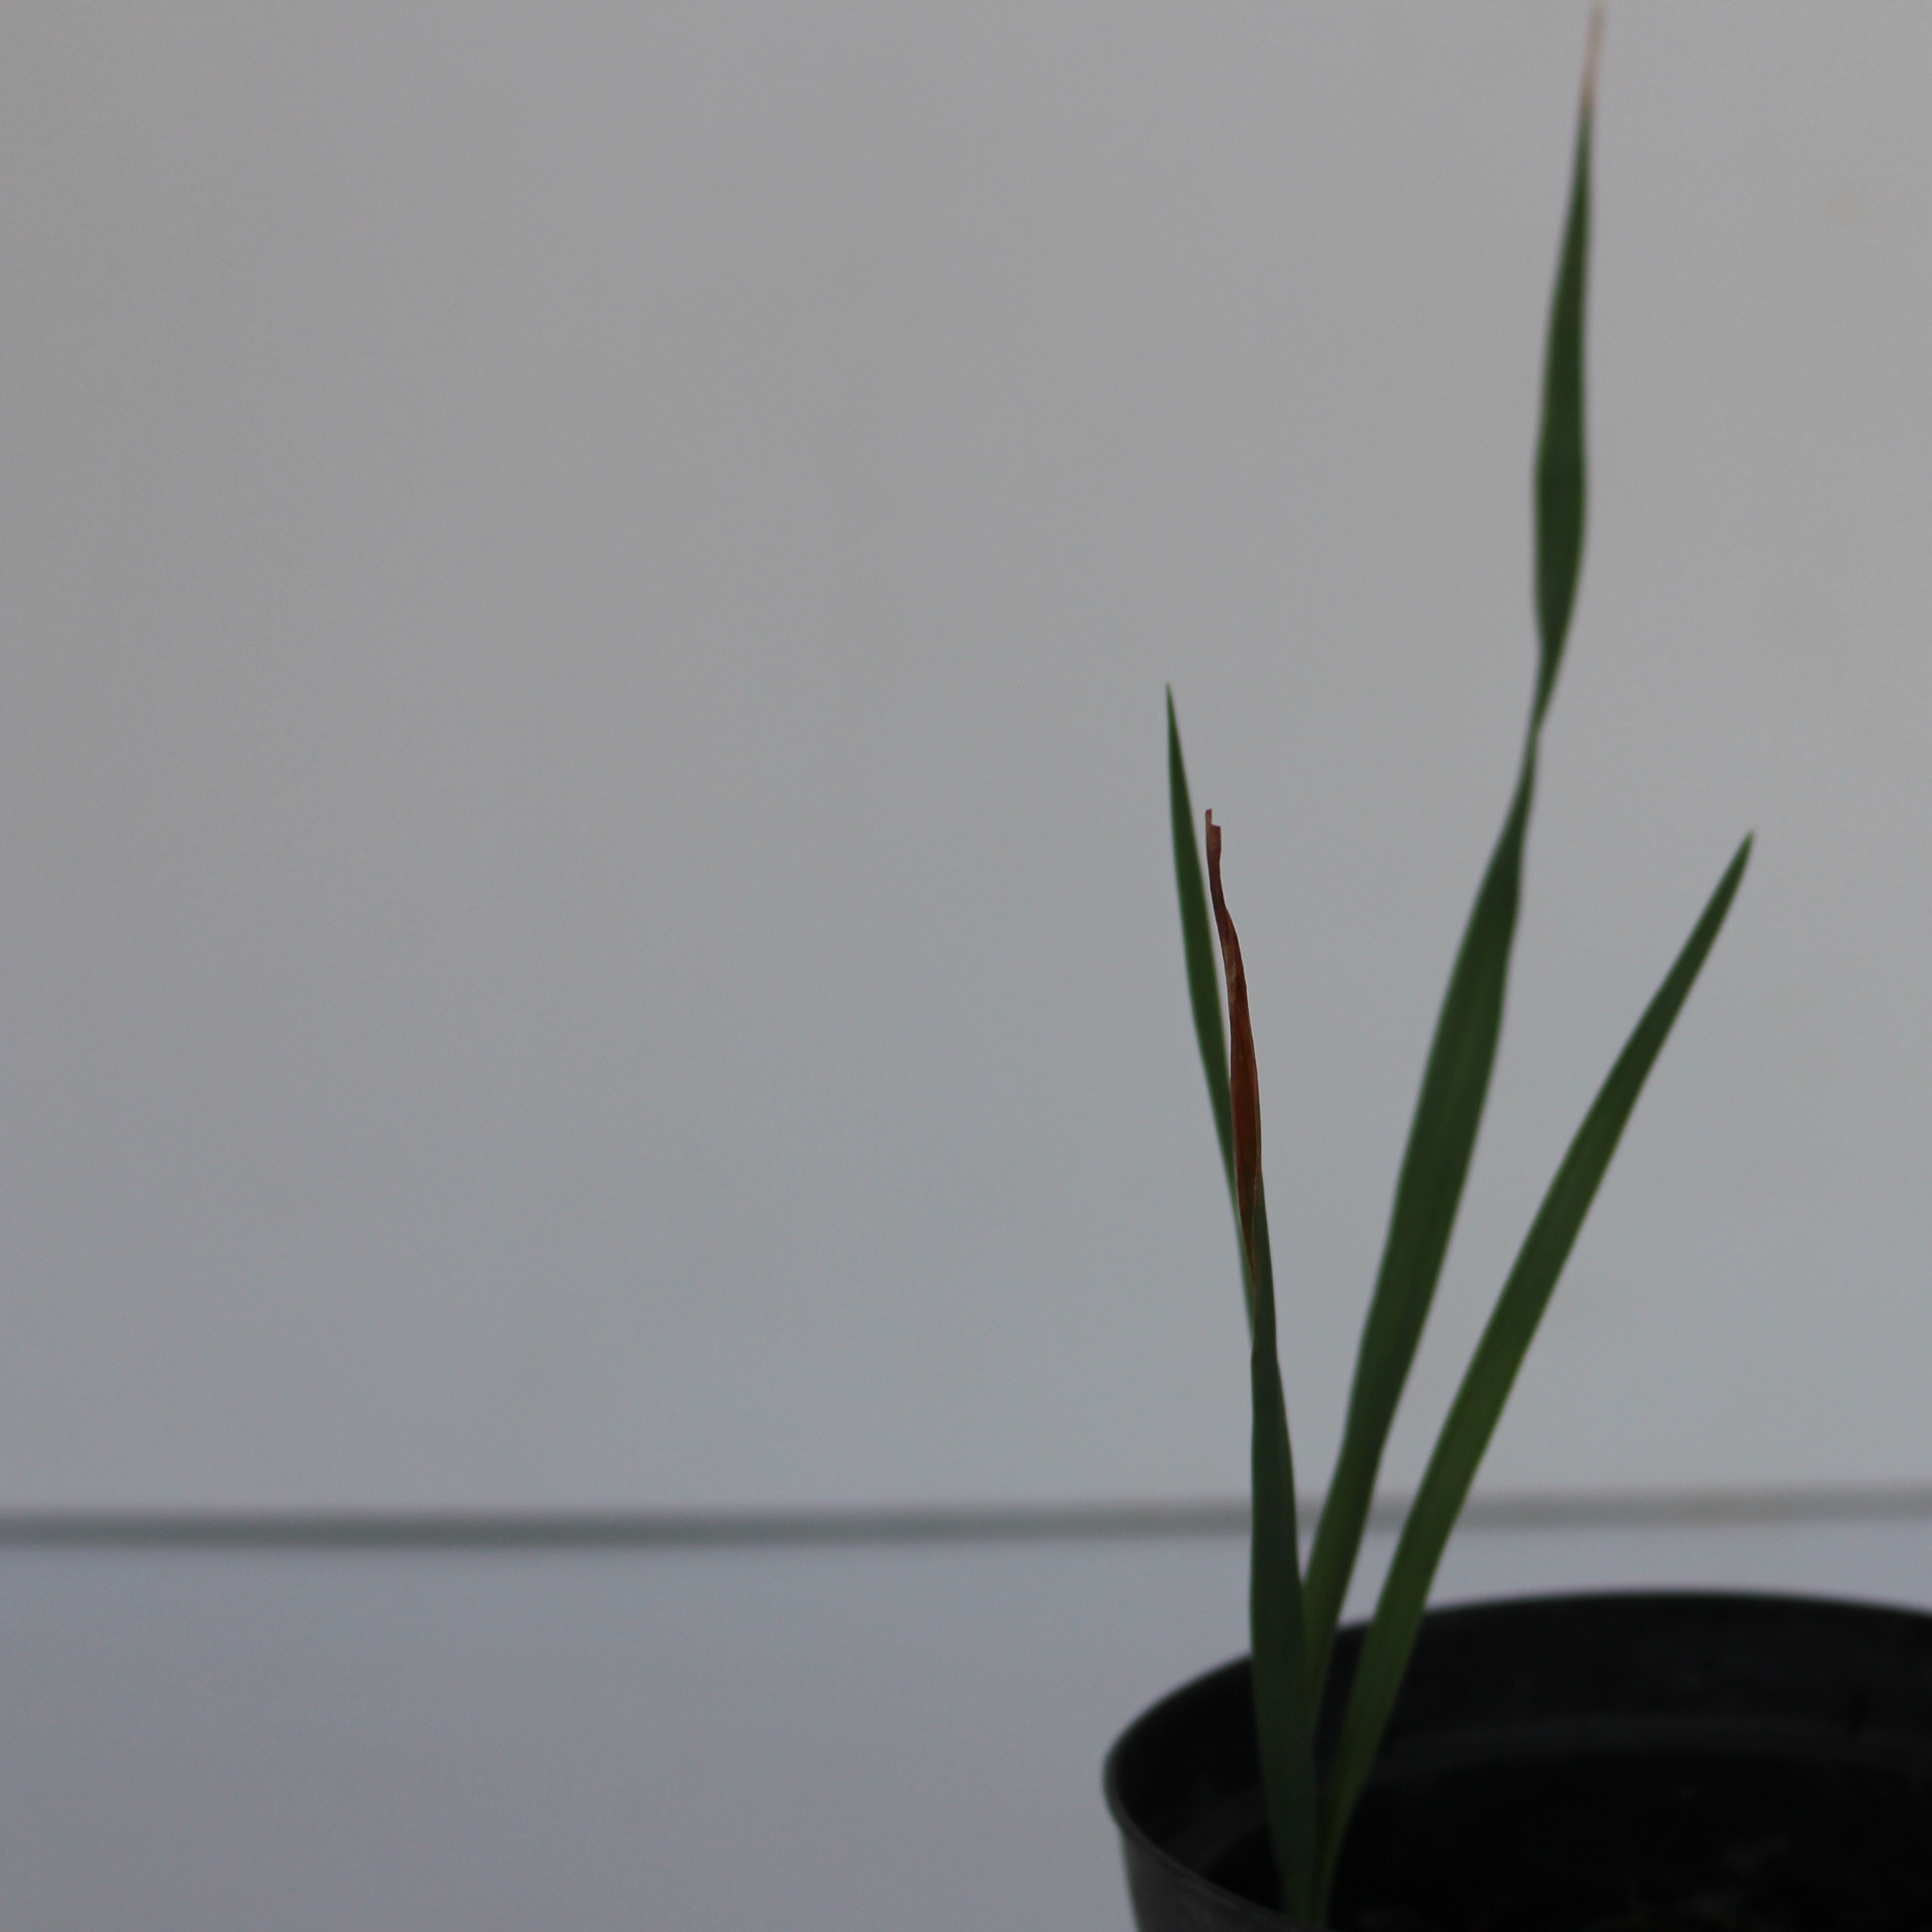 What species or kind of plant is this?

Avena sterilis
